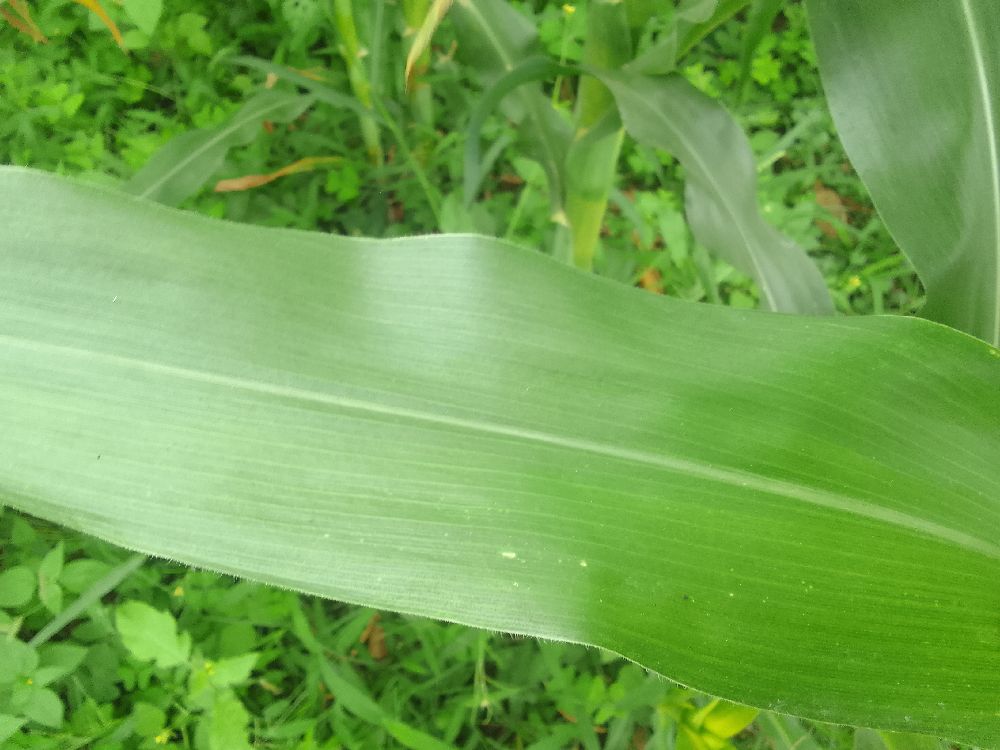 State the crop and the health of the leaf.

maize, healthy
